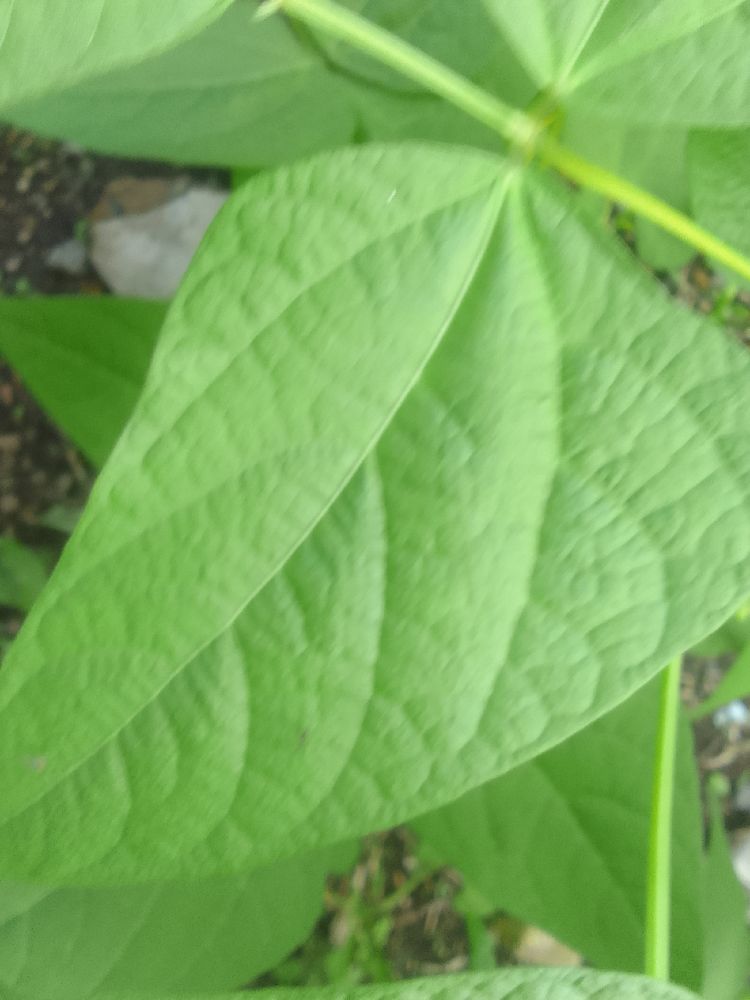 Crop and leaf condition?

common bean, healthy
